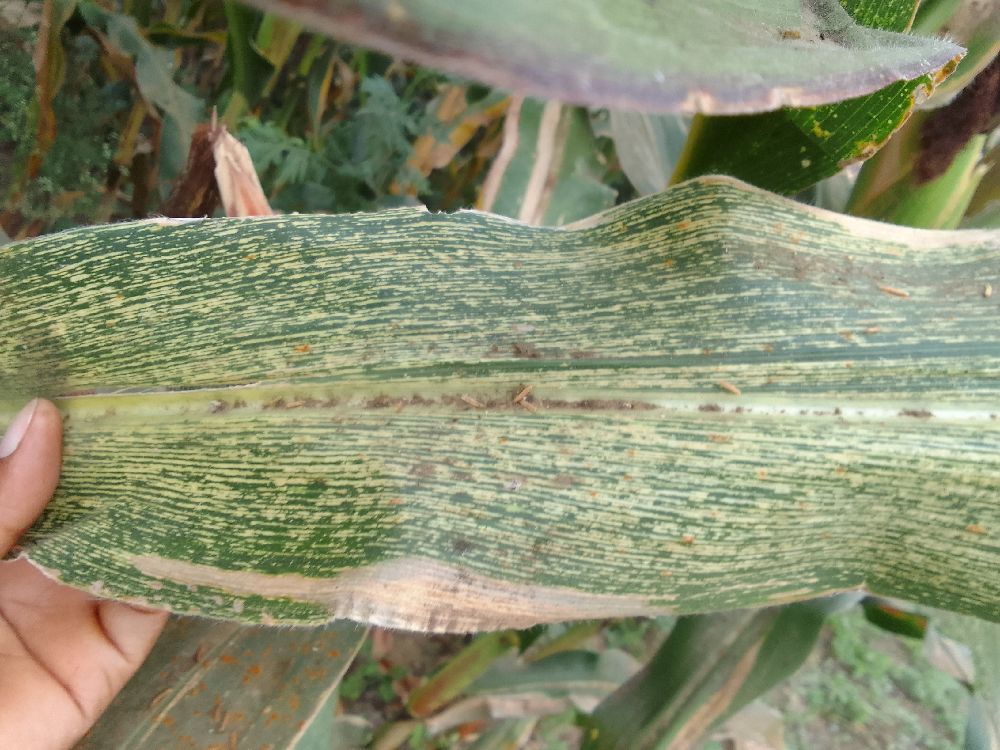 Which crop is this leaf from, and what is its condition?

maize, maize streak virus
